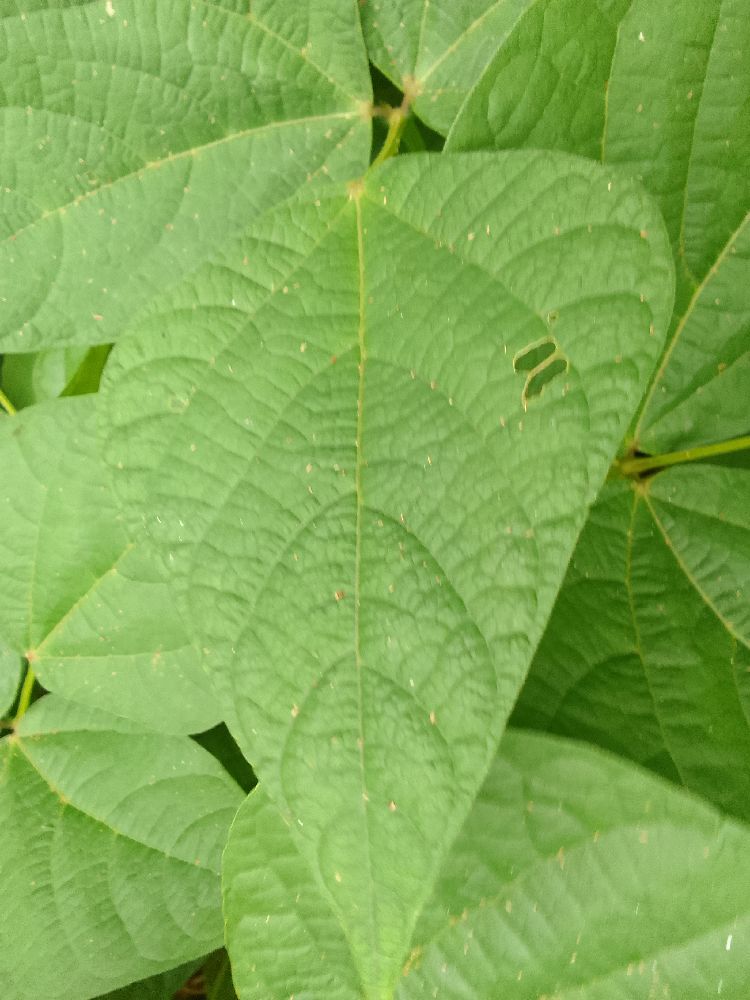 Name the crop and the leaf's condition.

common bean, healthy
